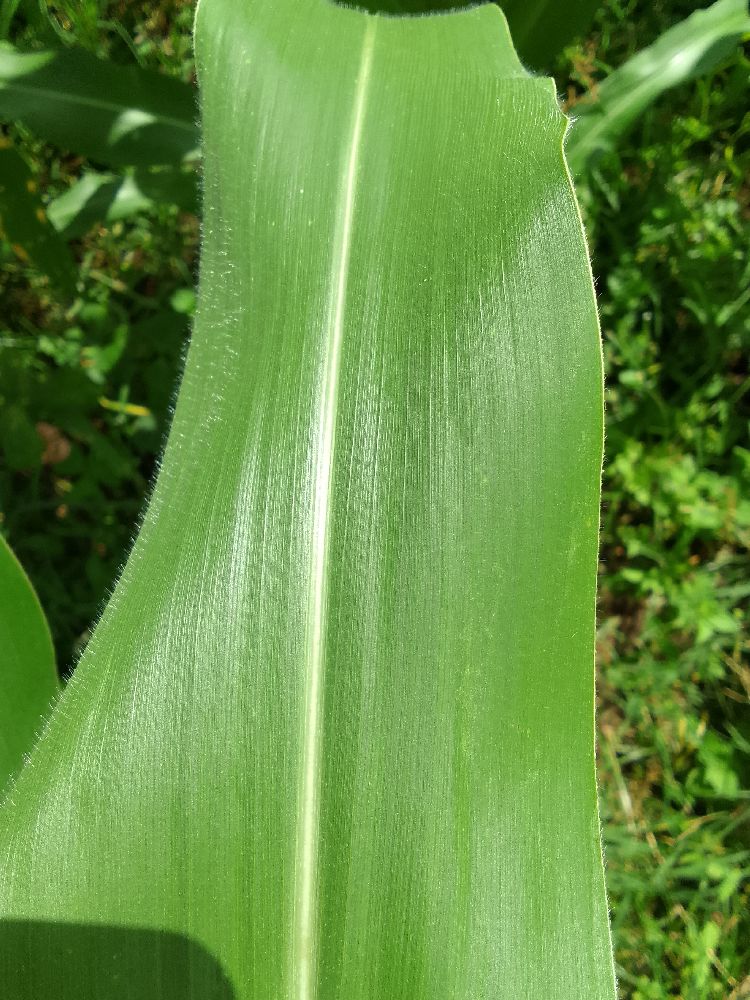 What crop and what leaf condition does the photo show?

maize, healthy
